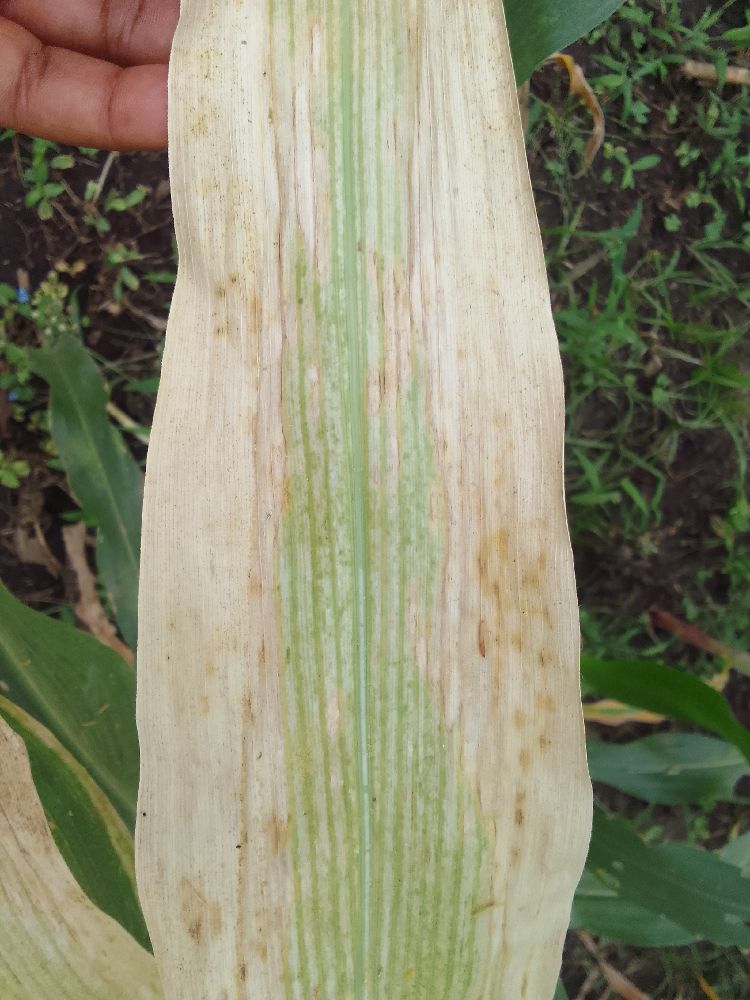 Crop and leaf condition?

maize, maize lethal necrosis
